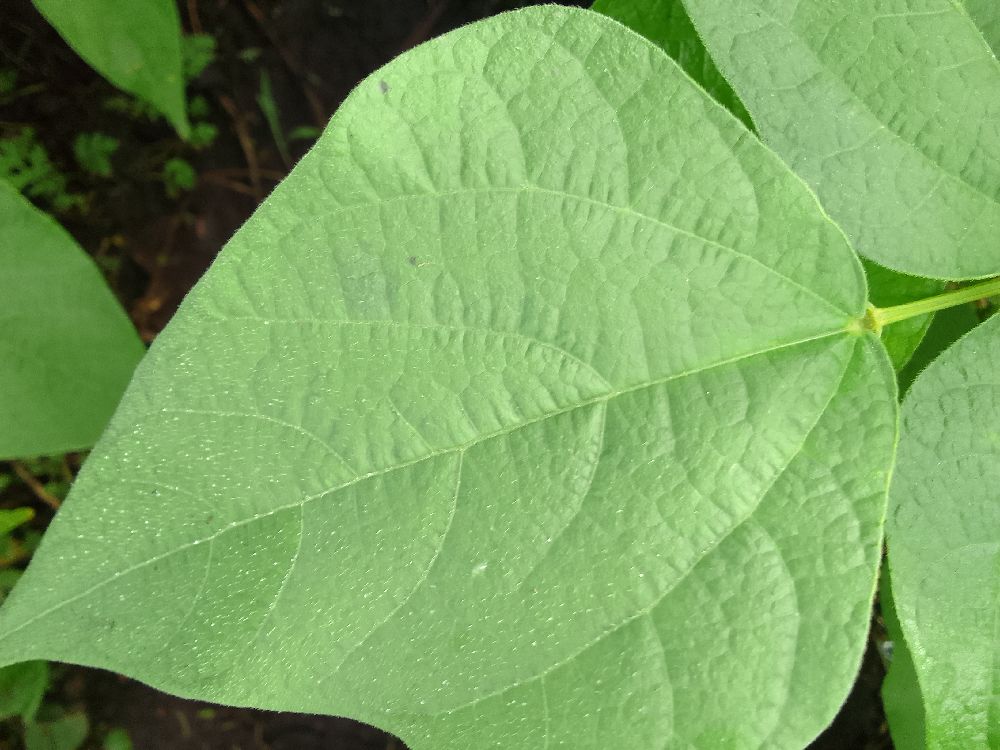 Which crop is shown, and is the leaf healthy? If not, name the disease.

common bean, healthy
